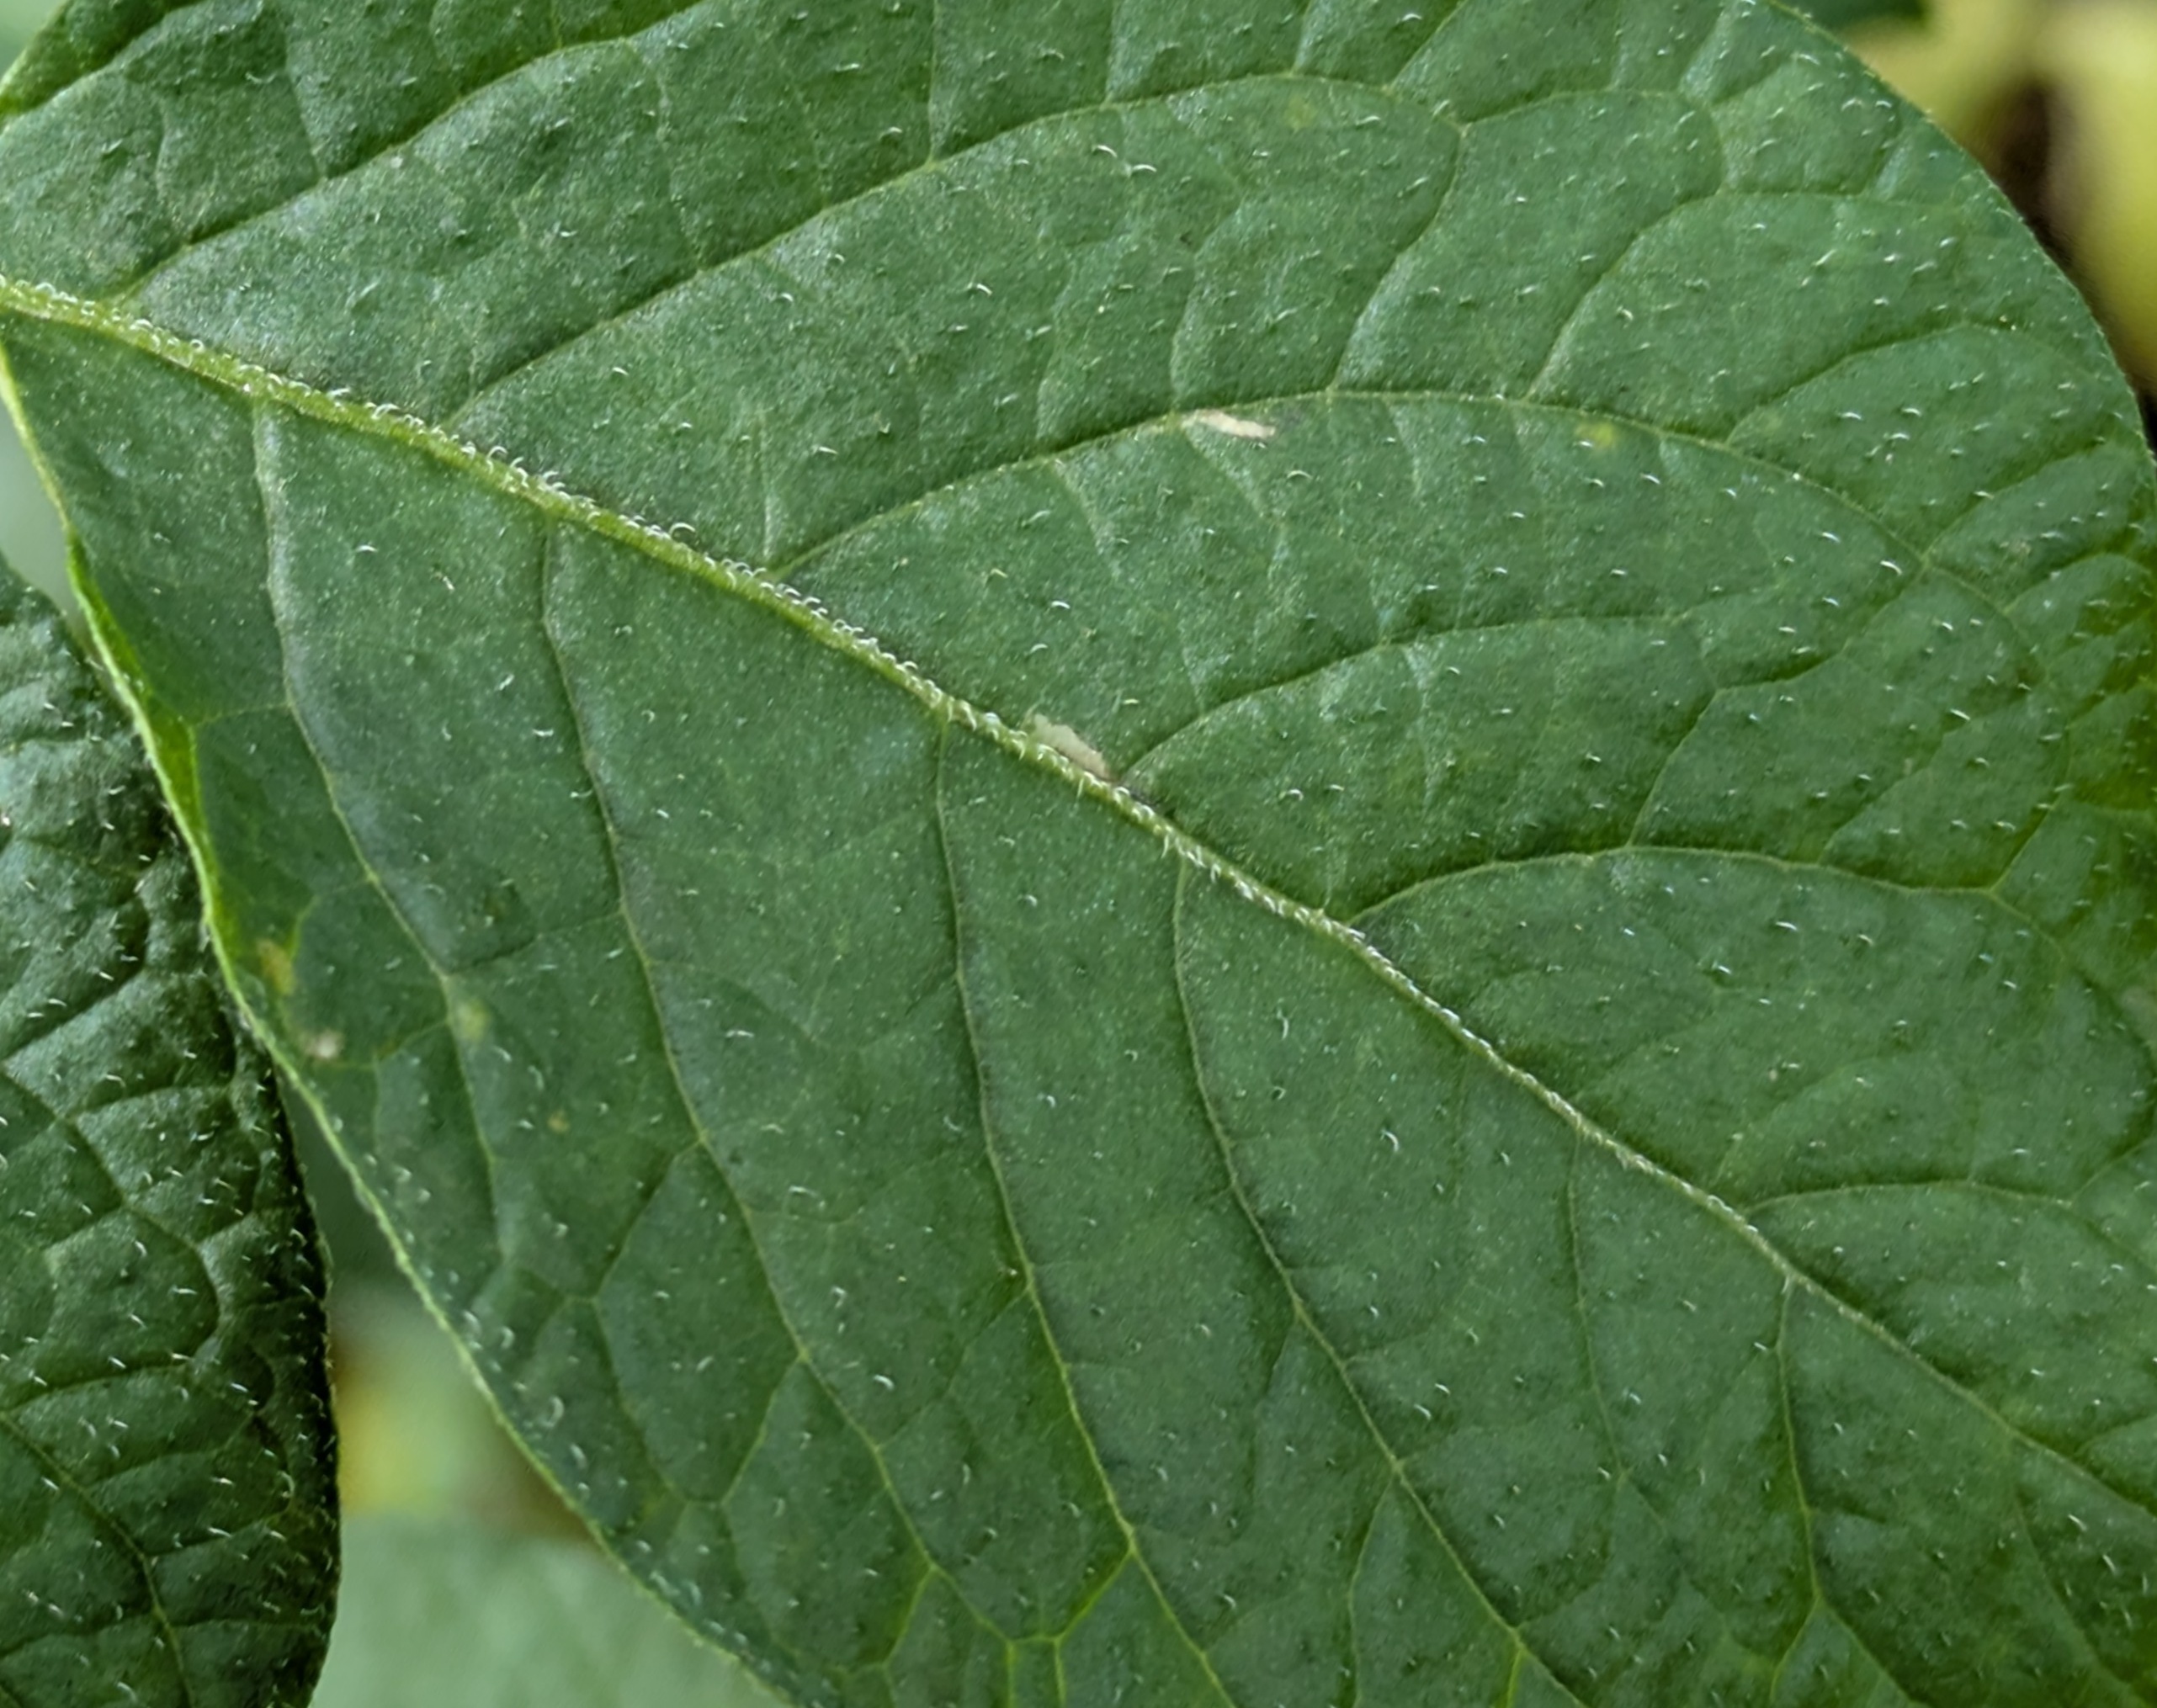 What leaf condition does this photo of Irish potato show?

healthy
